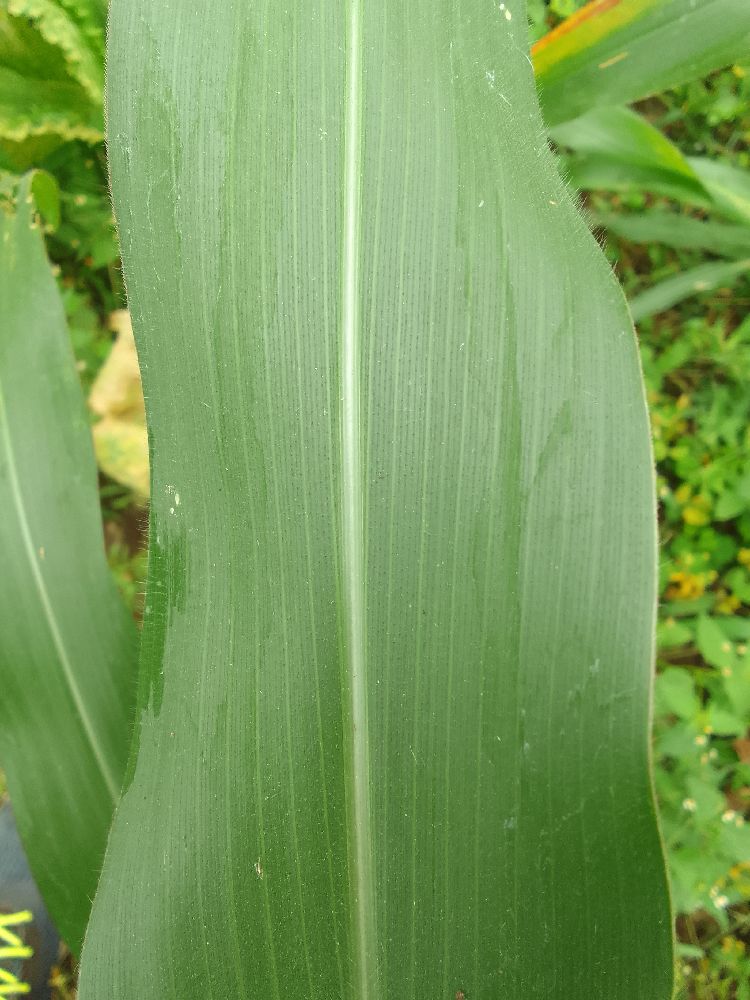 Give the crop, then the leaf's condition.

maize, healthy
